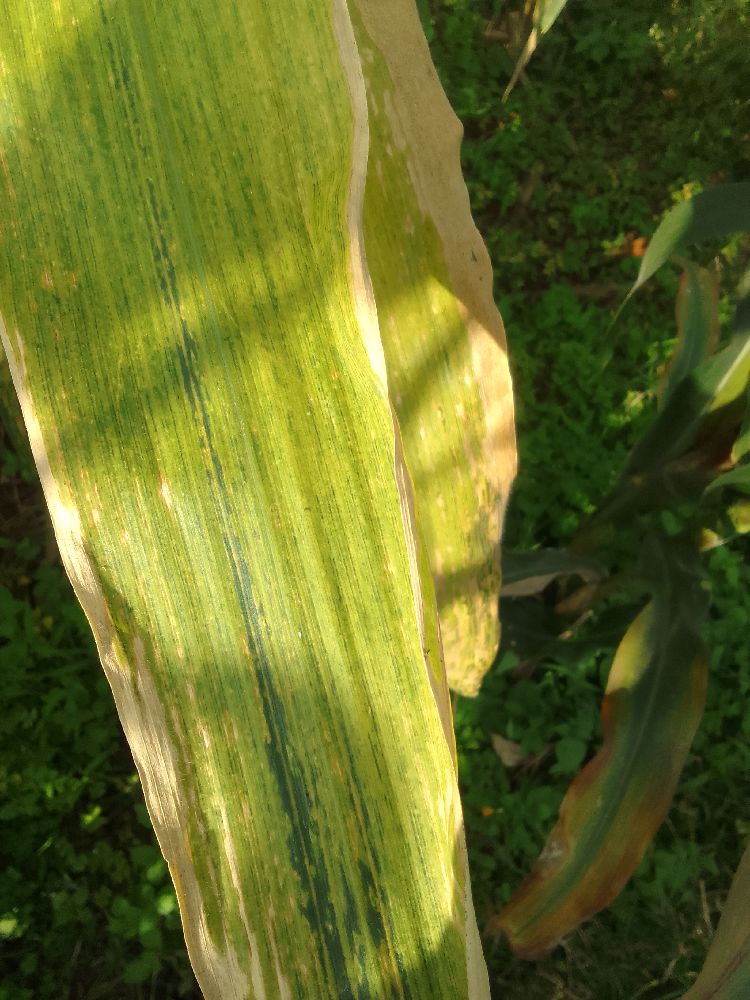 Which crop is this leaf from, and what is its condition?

maize, maize lethal necrosis
